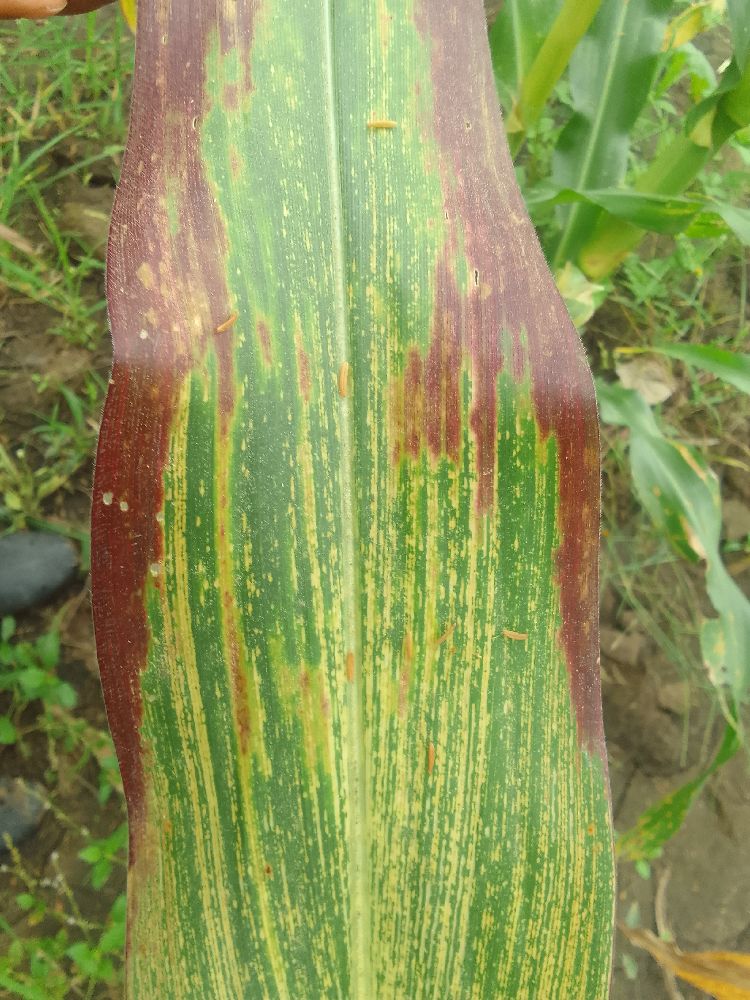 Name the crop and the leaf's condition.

maize, maize streak virus
